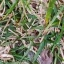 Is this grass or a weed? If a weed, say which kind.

grass
